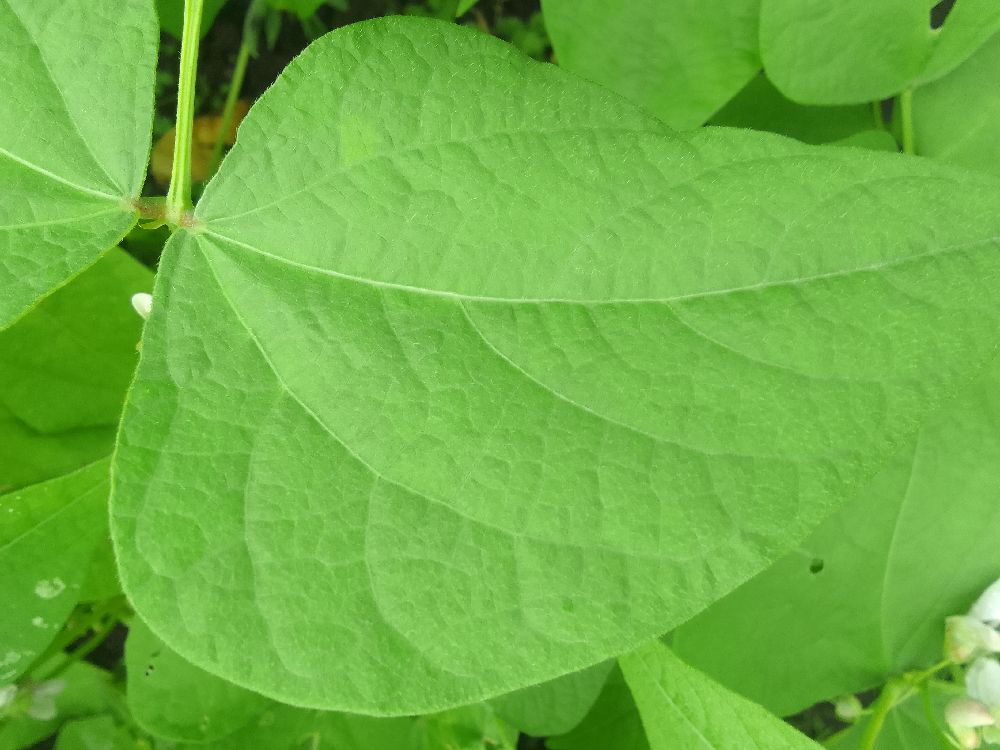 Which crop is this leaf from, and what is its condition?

common bean, healthy
